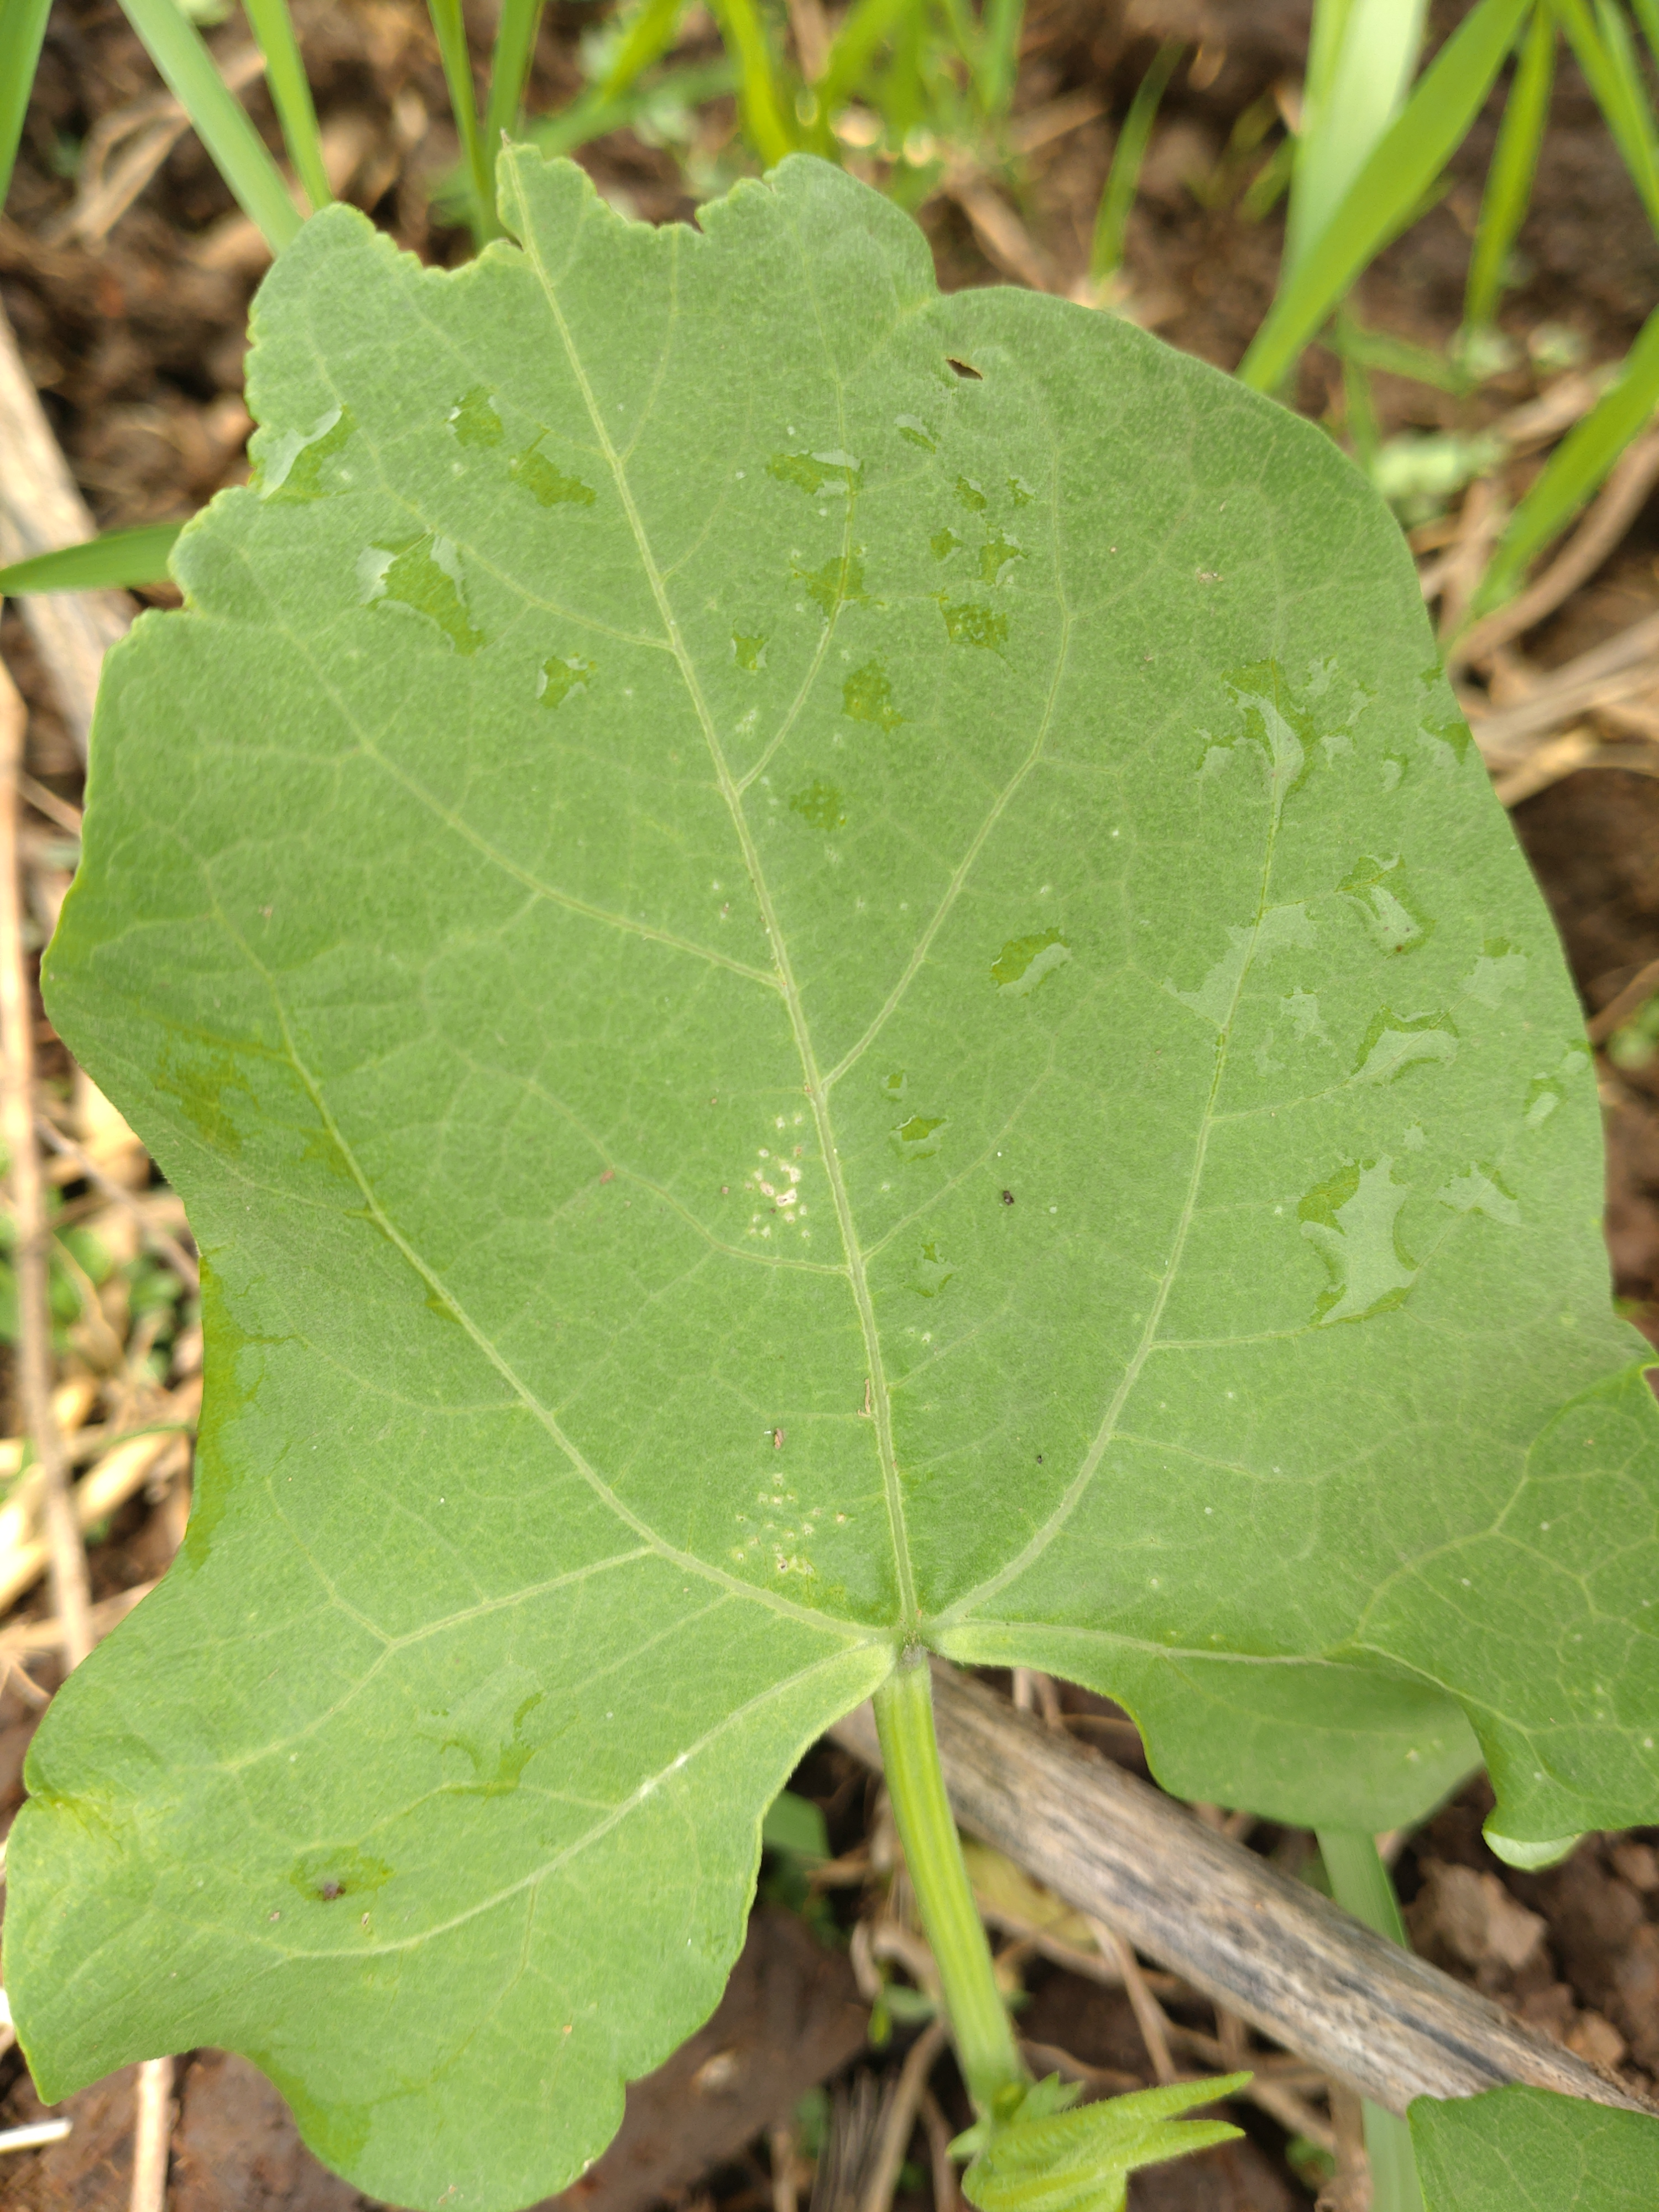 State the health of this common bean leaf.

healthy
